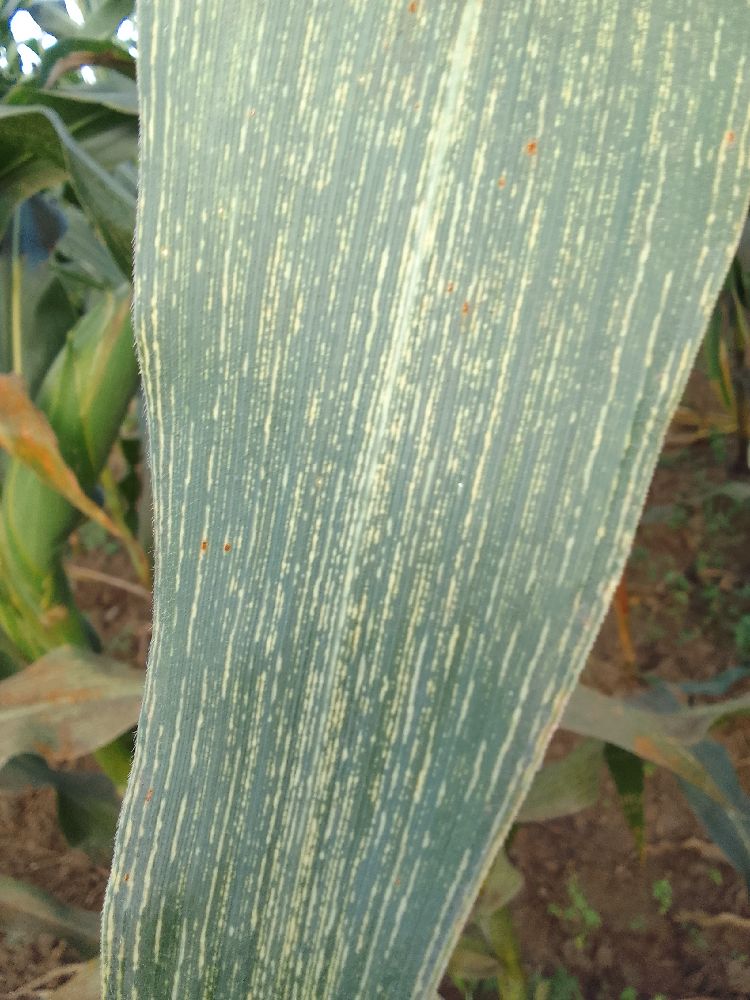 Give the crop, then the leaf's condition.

maize, maize streak virus
